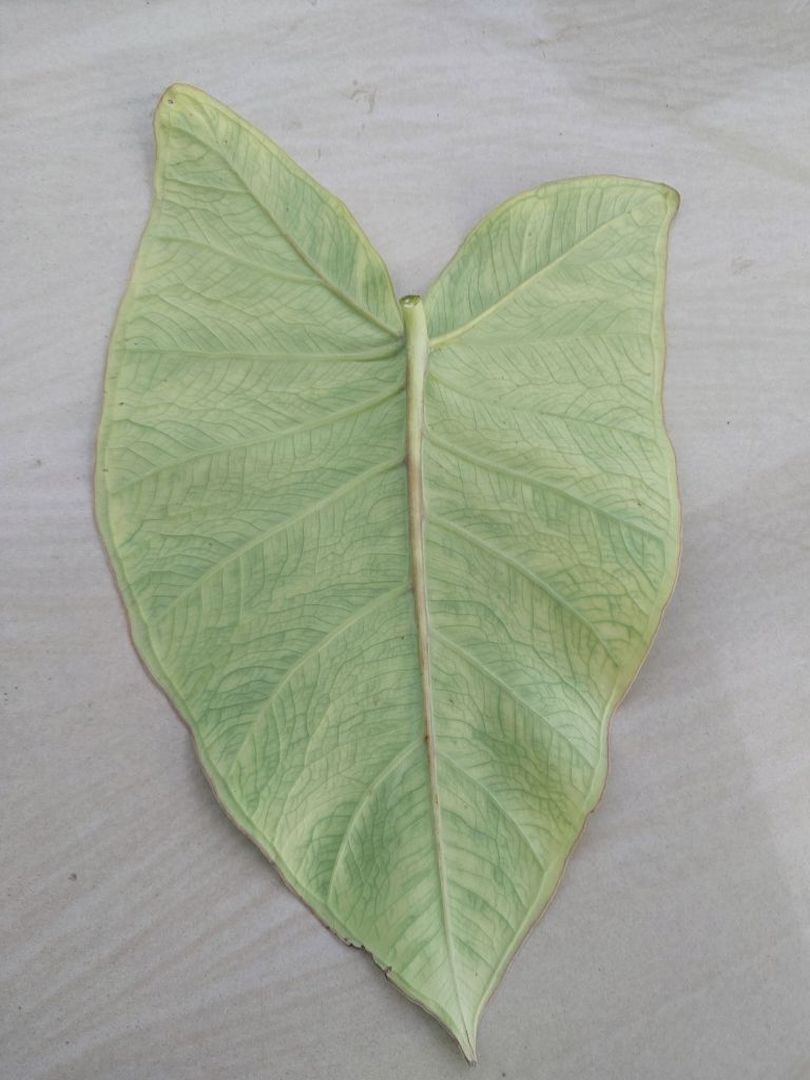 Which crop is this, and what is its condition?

taro, mosaic
